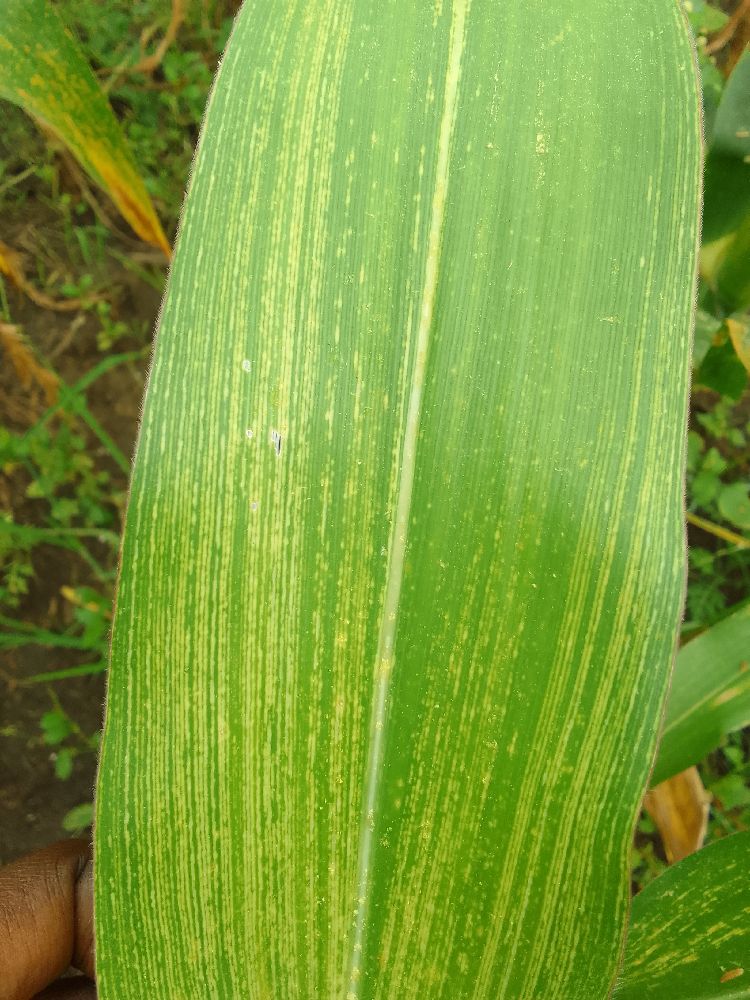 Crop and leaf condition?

maize, maize streak virus
